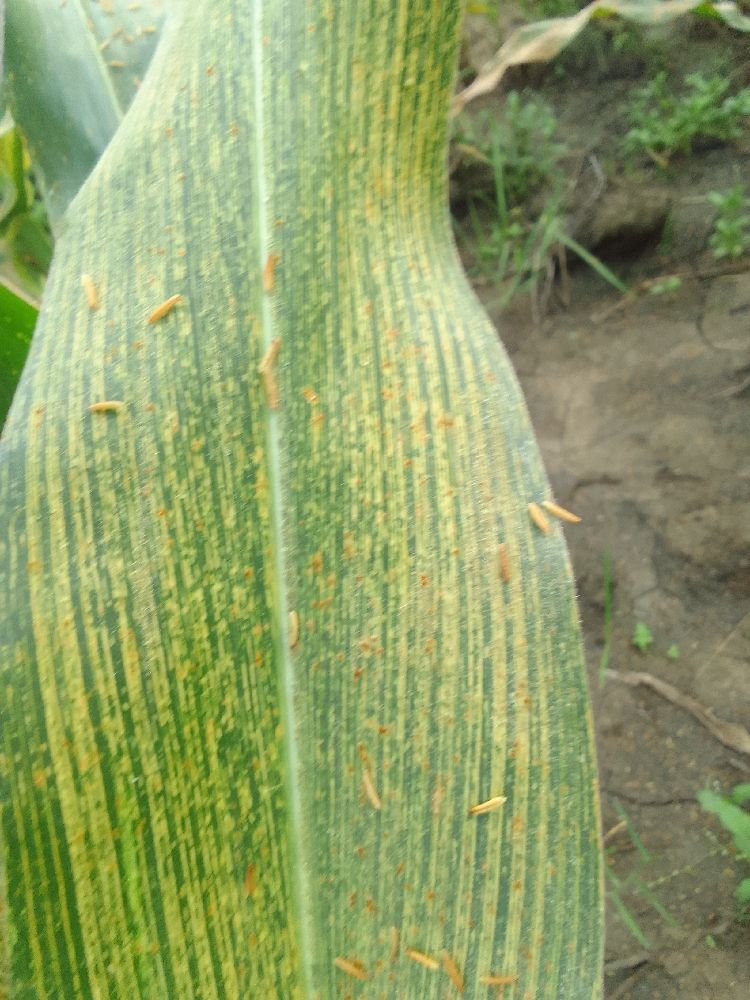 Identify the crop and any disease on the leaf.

maize, maize streak virus
